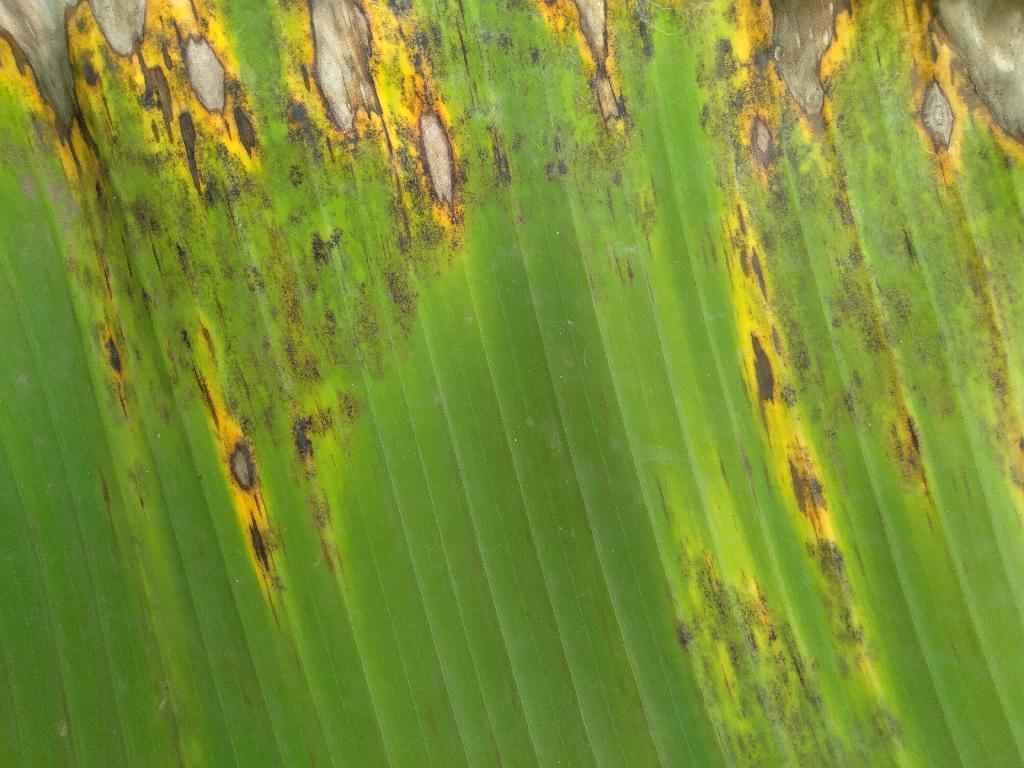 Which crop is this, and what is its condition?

banana, black sigatoka
